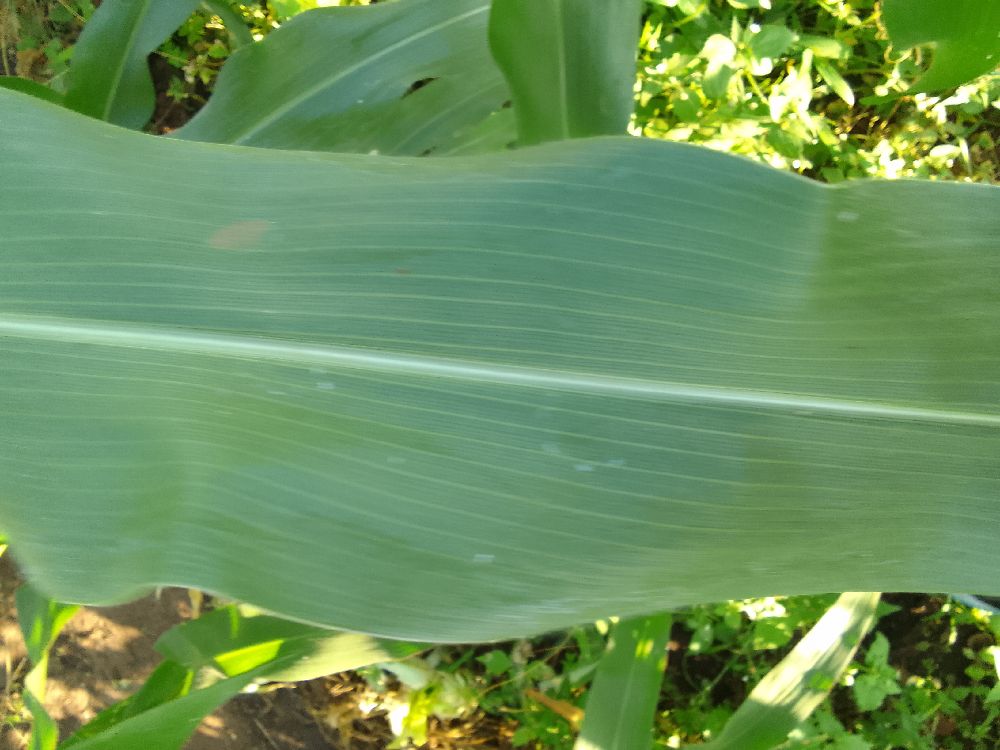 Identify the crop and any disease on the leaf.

maize, healthy
